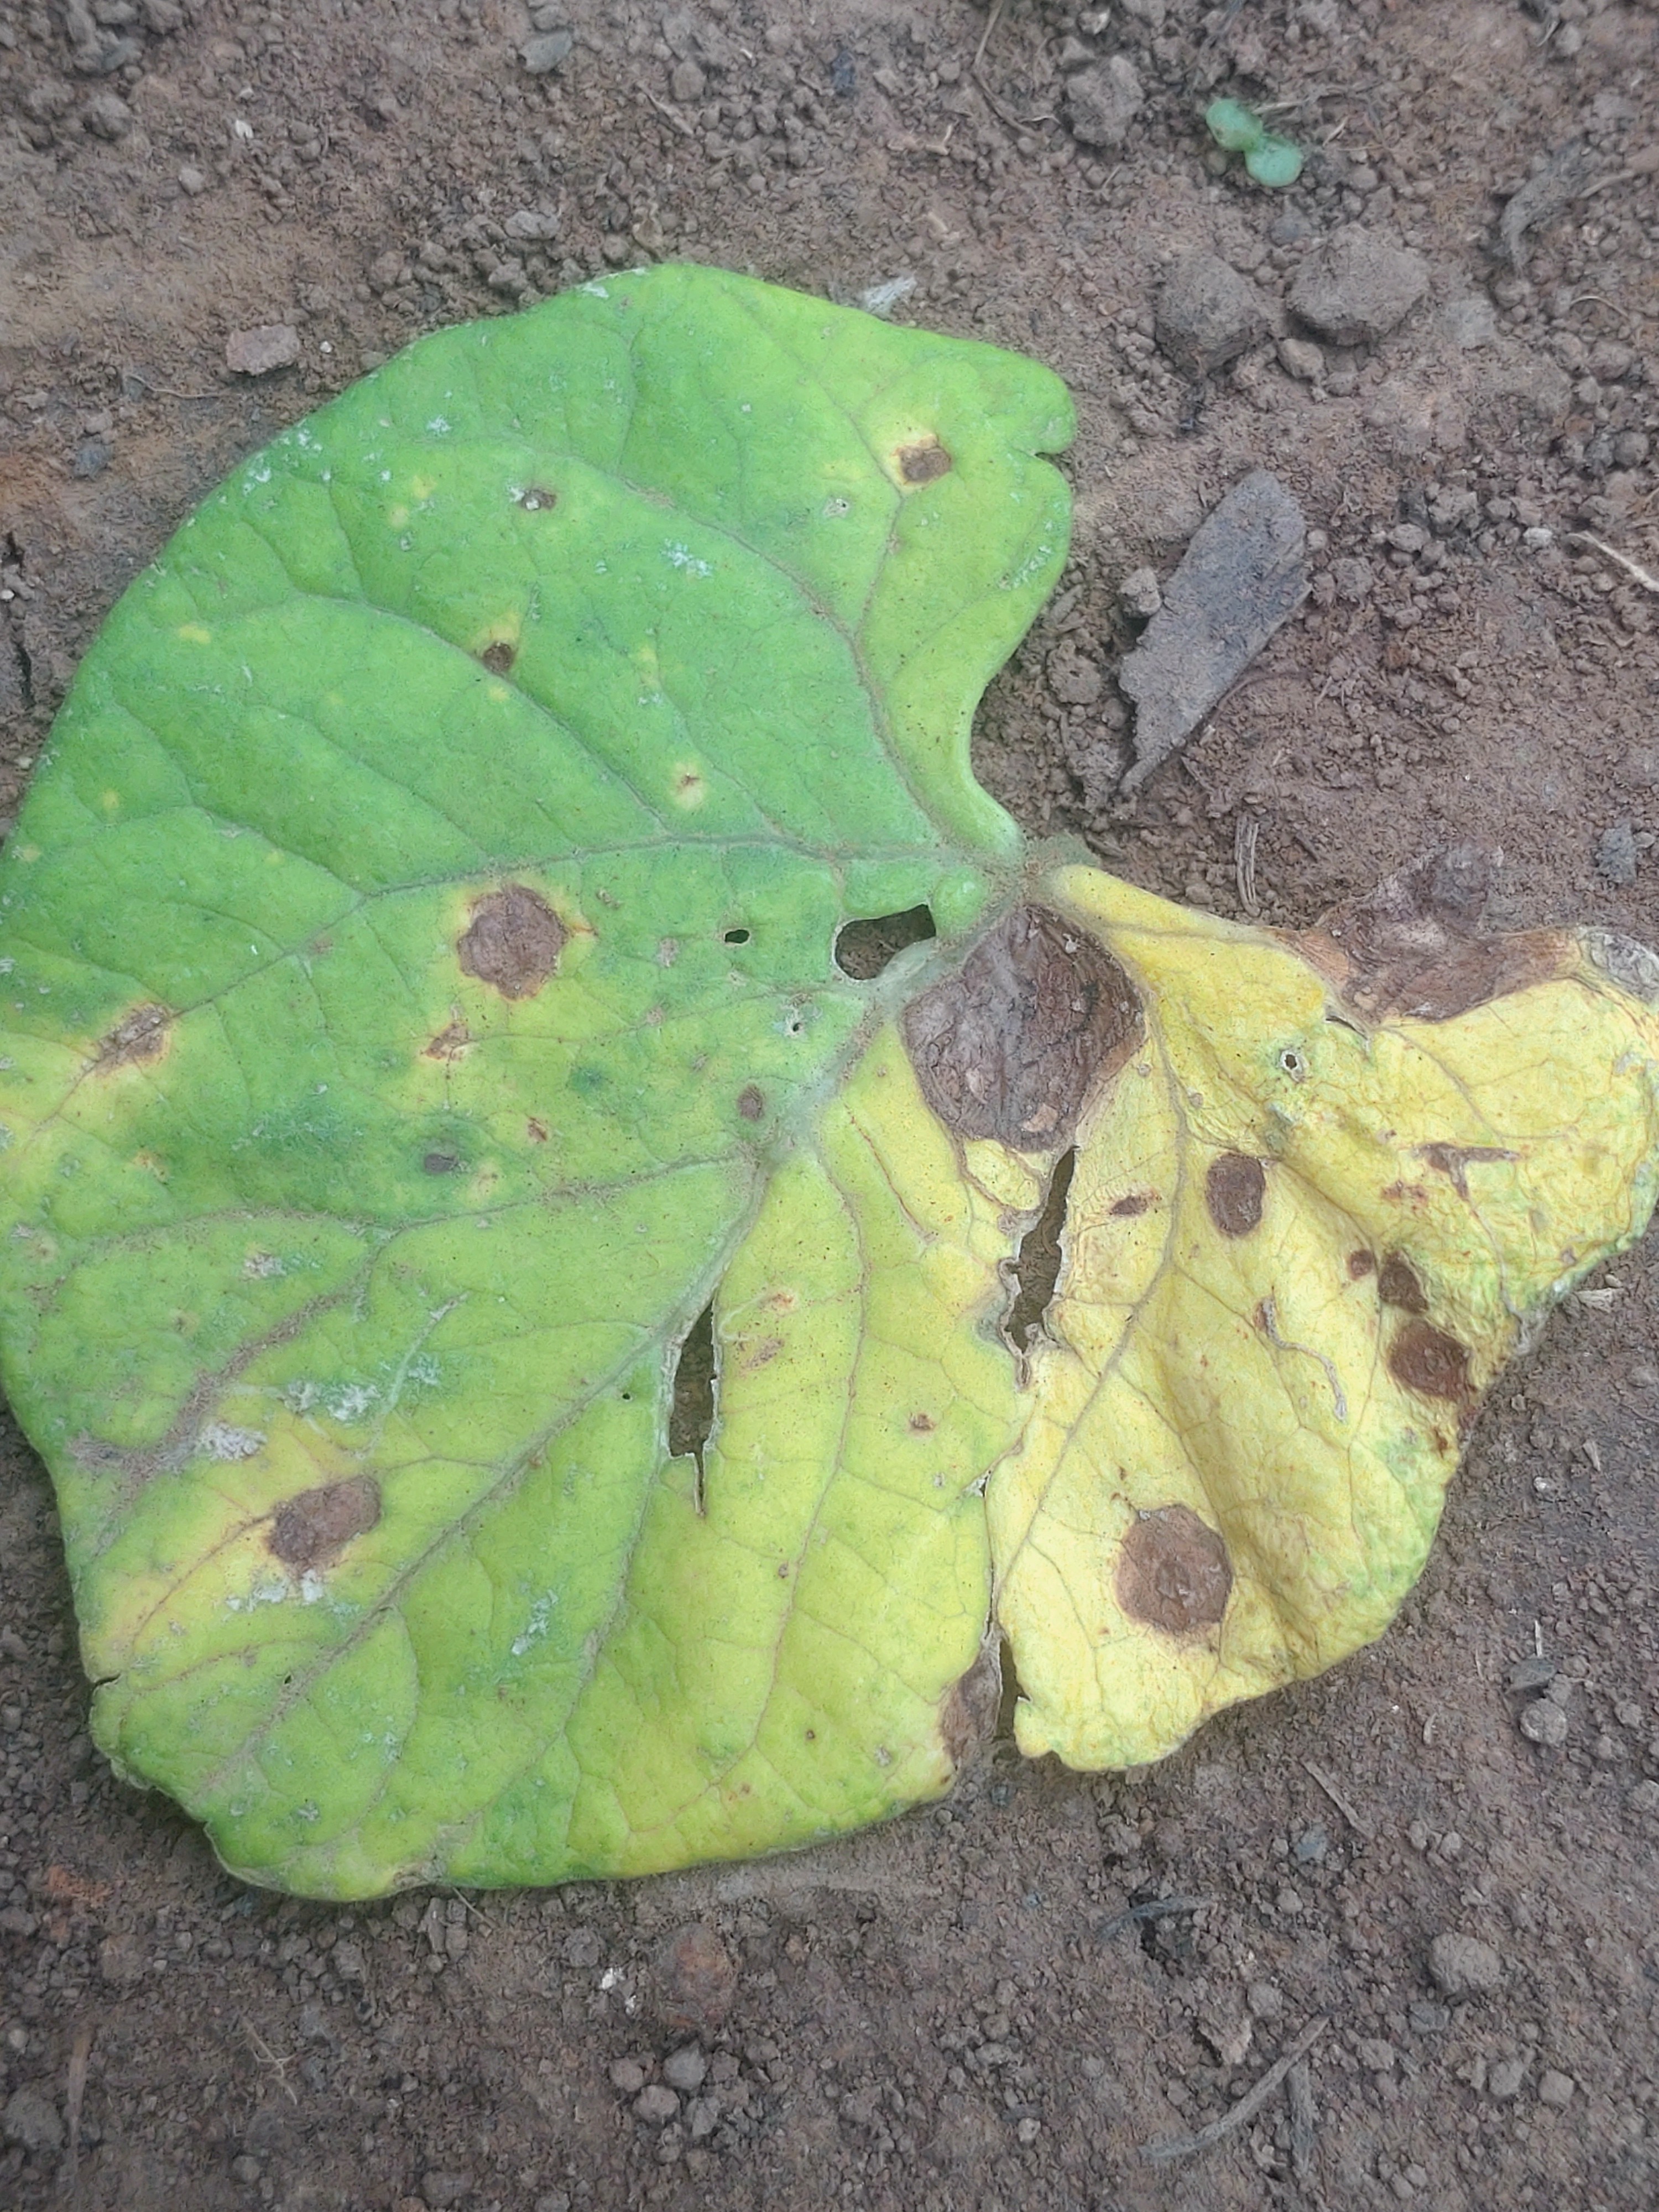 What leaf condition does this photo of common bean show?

anthracnose
